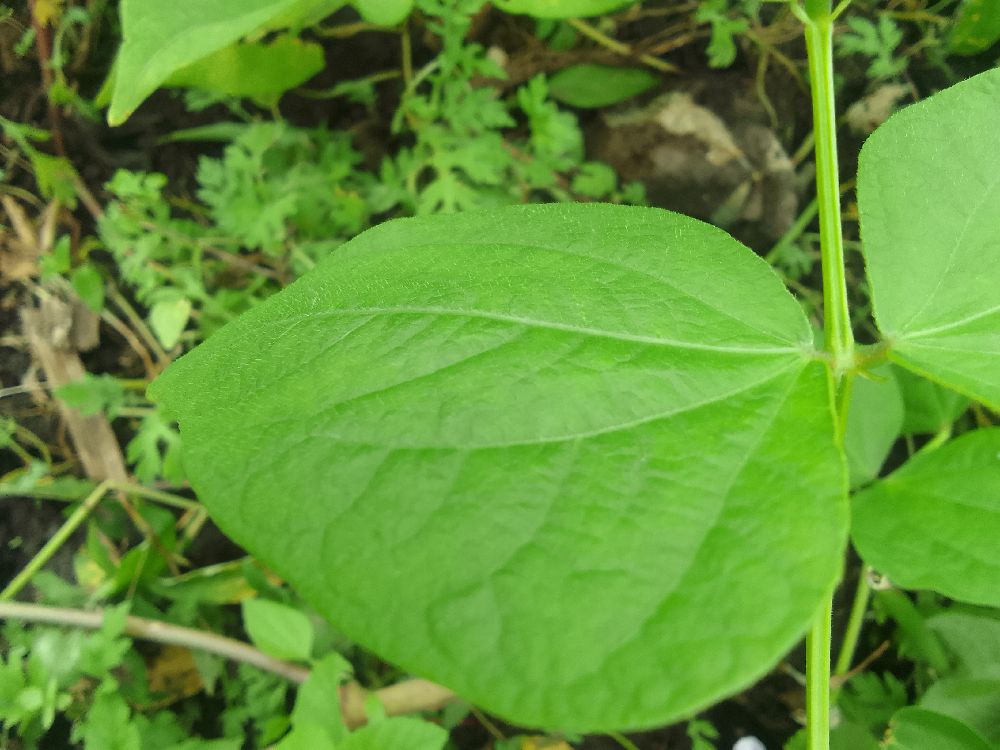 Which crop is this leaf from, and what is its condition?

common bean, healthy
